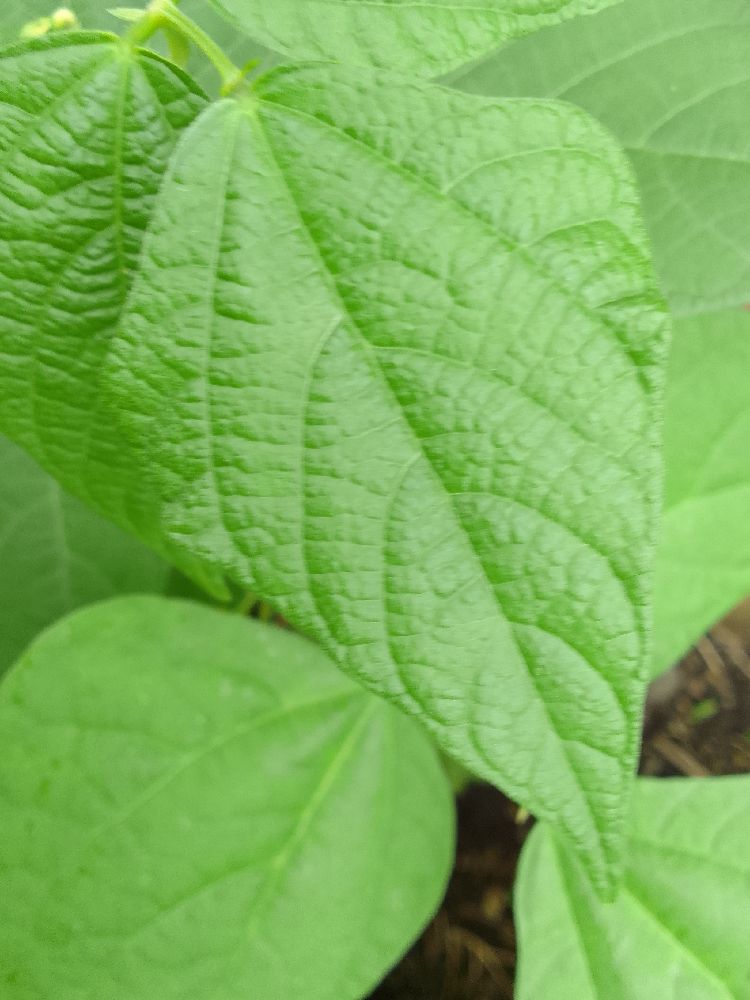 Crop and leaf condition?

common bean, healthy
